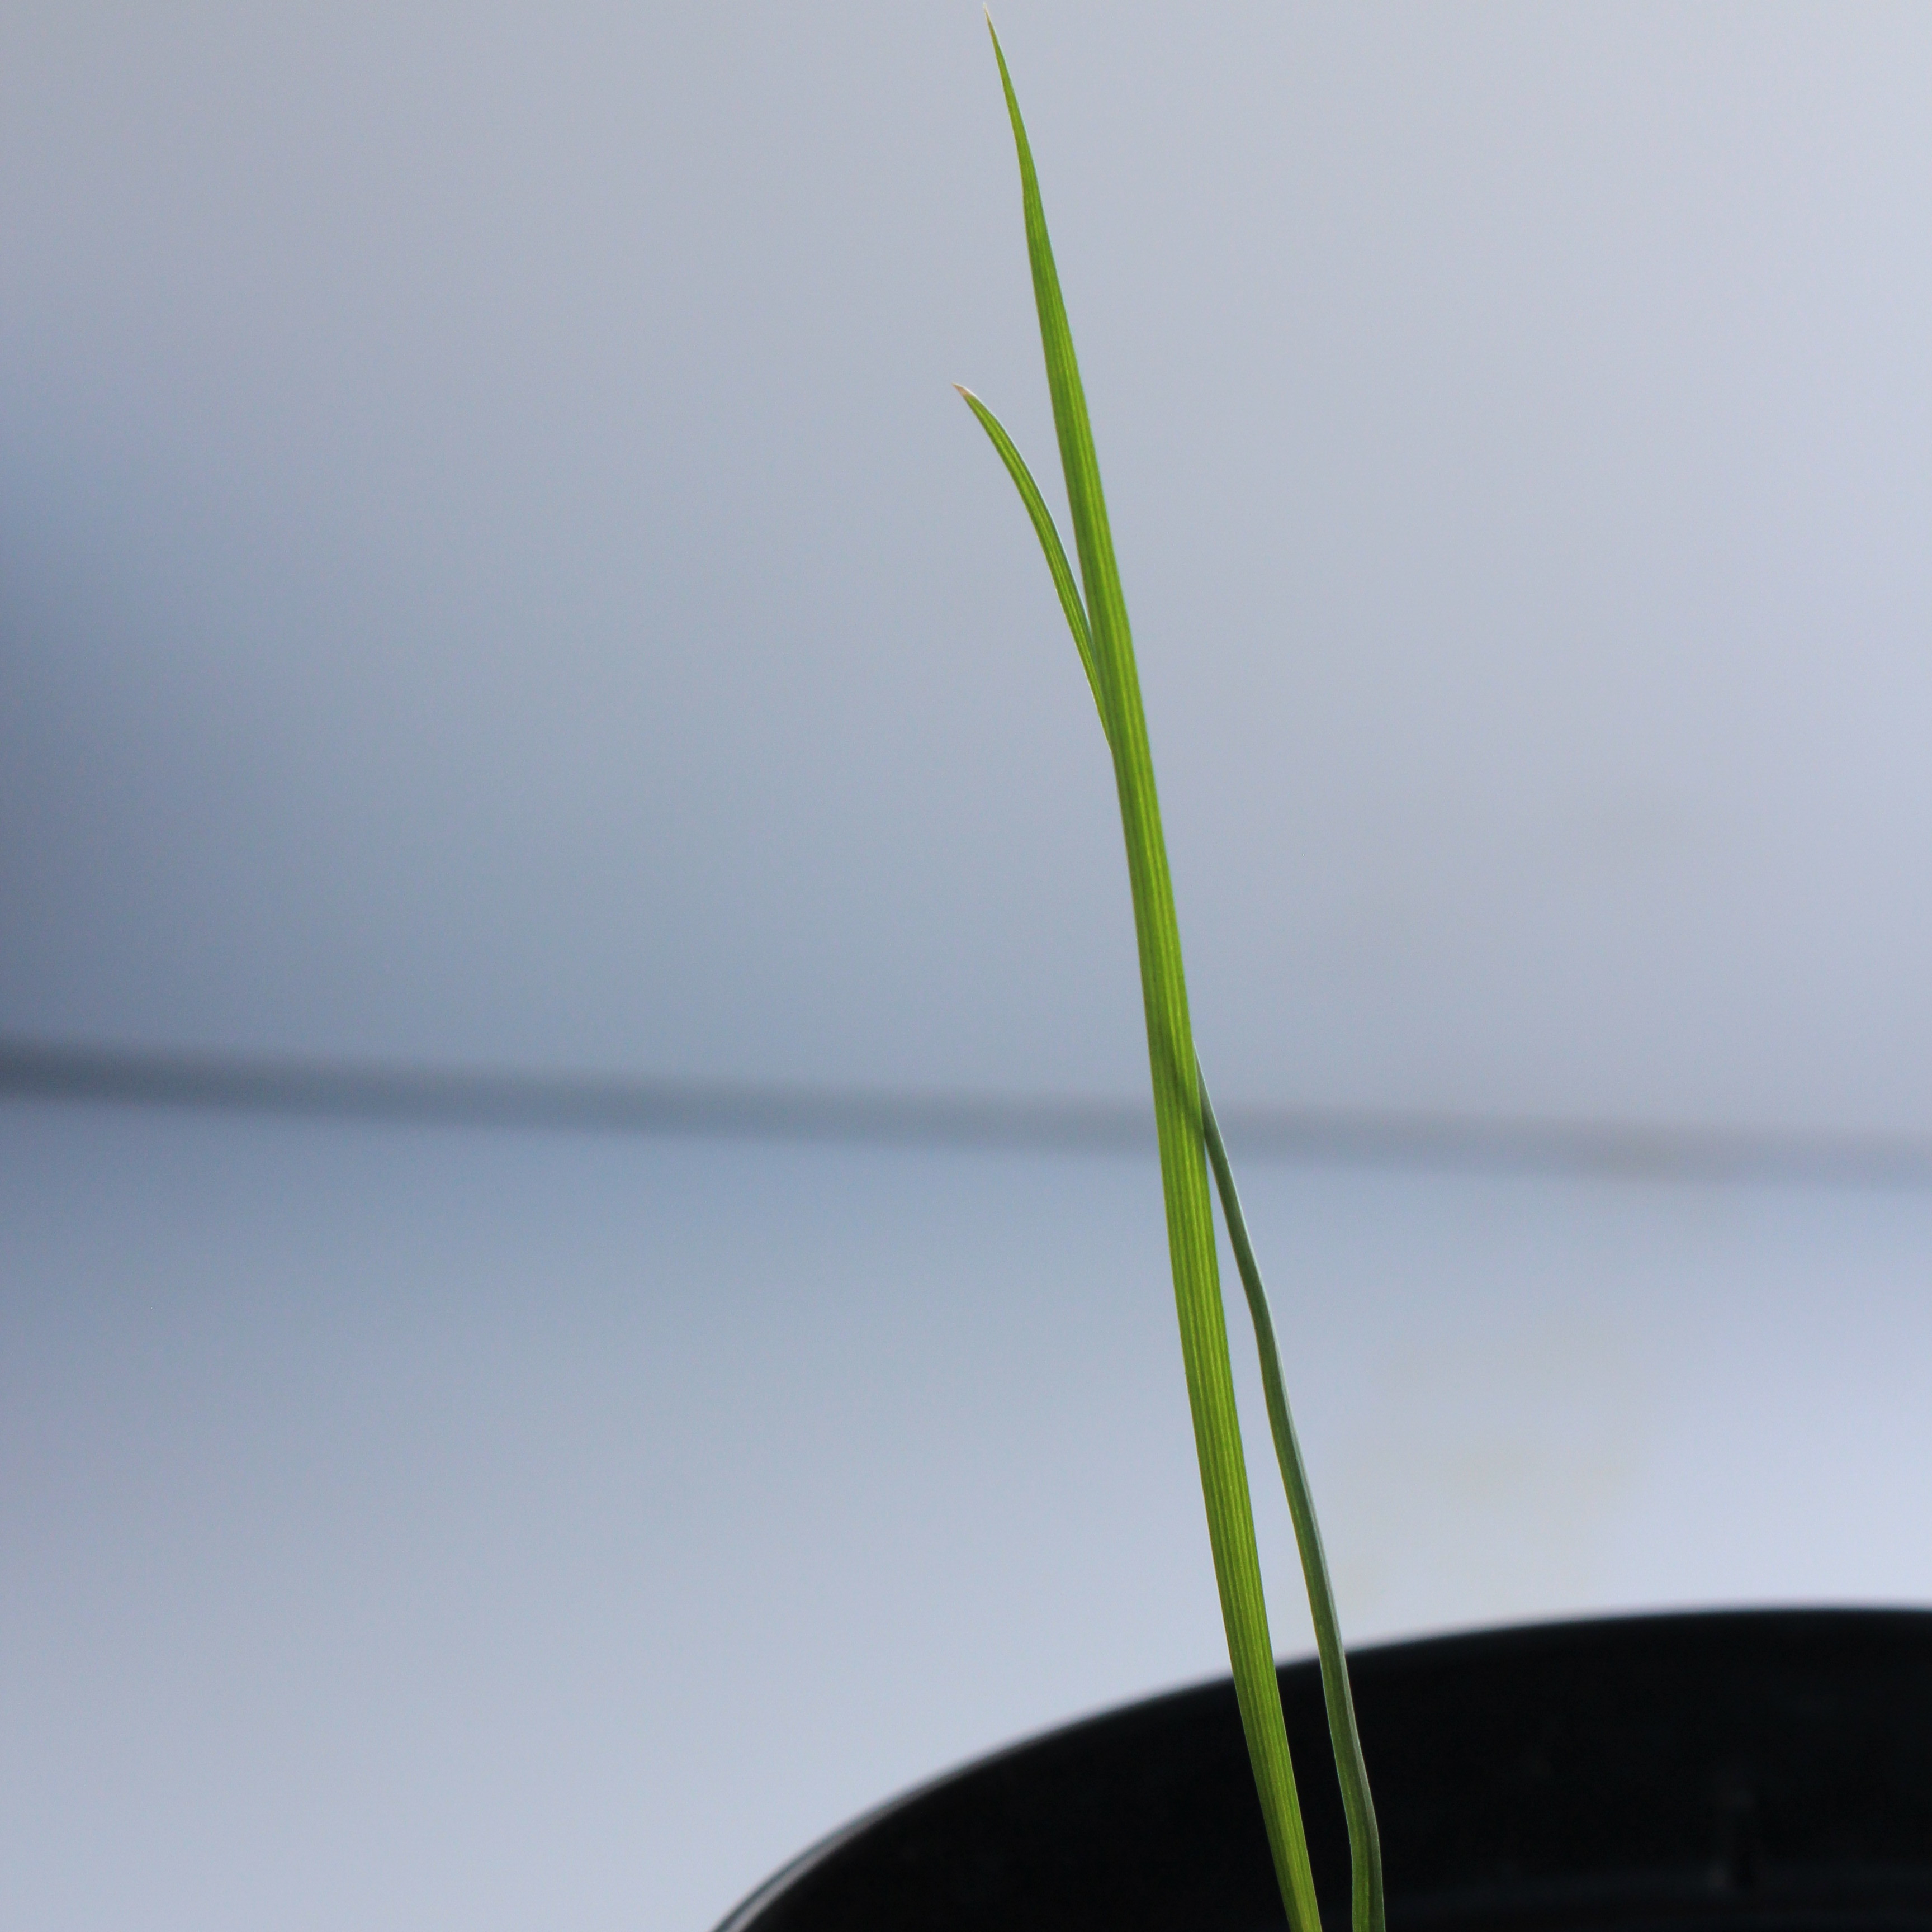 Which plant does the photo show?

Lolium multiflorum
